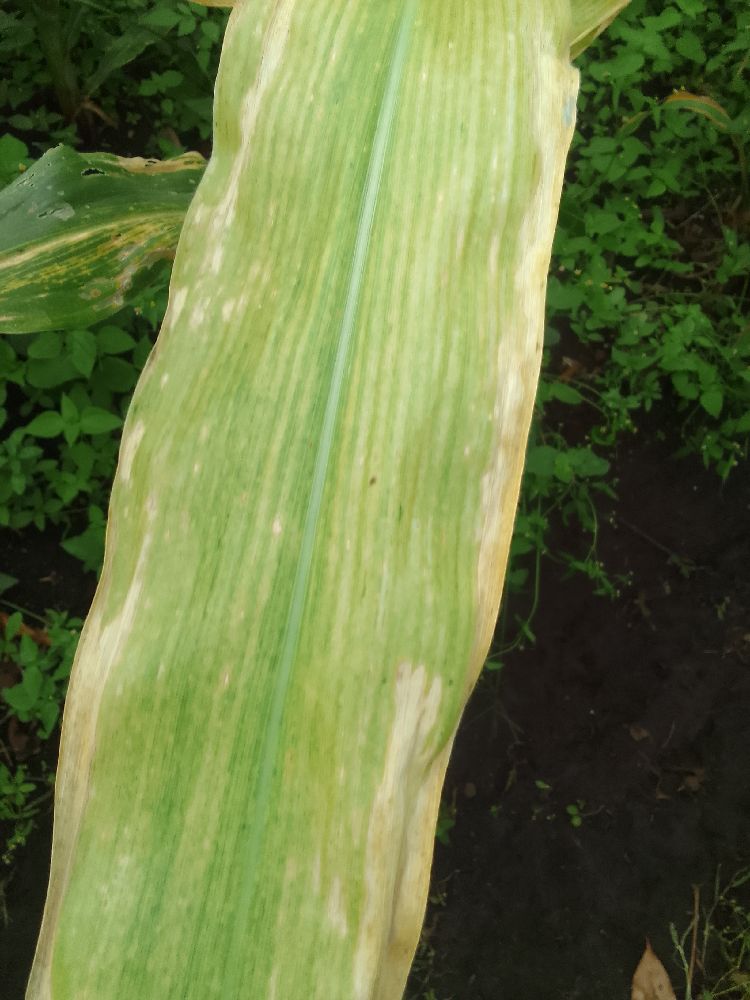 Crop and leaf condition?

maize, maize lethal necrosis
